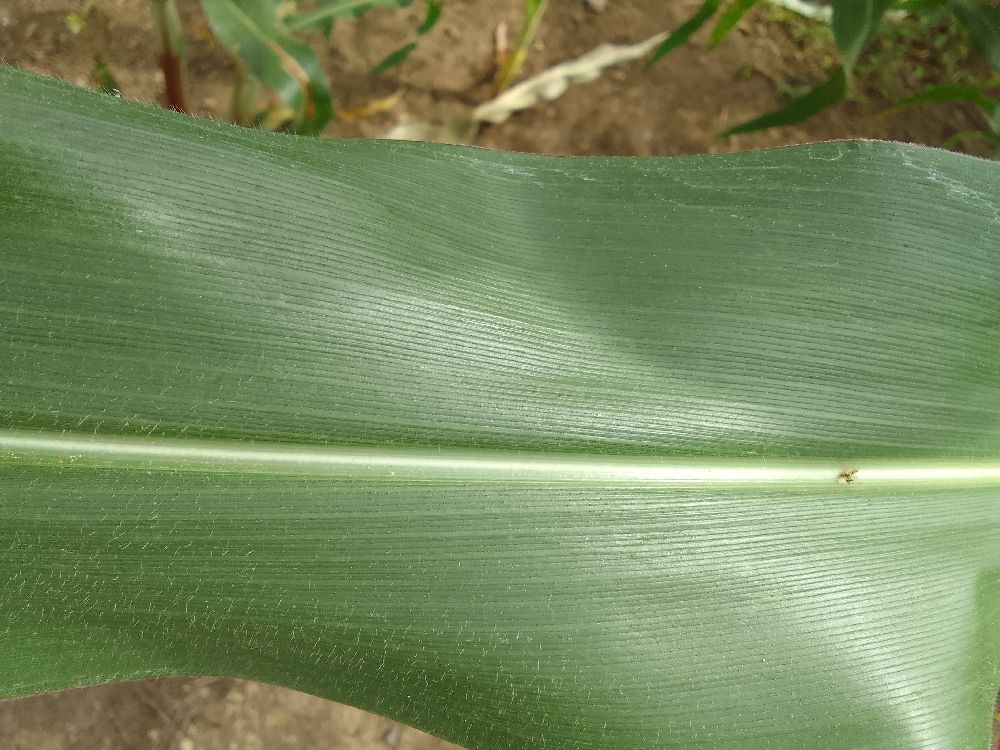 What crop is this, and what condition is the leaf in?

maize, healthy
